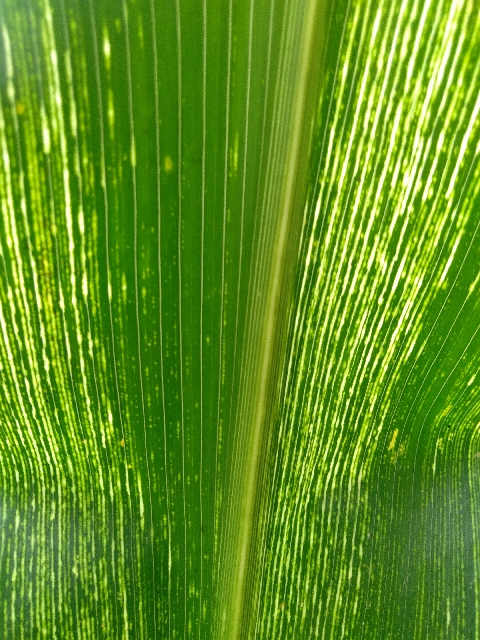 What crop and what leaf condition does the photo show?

maize, maize streak virus
